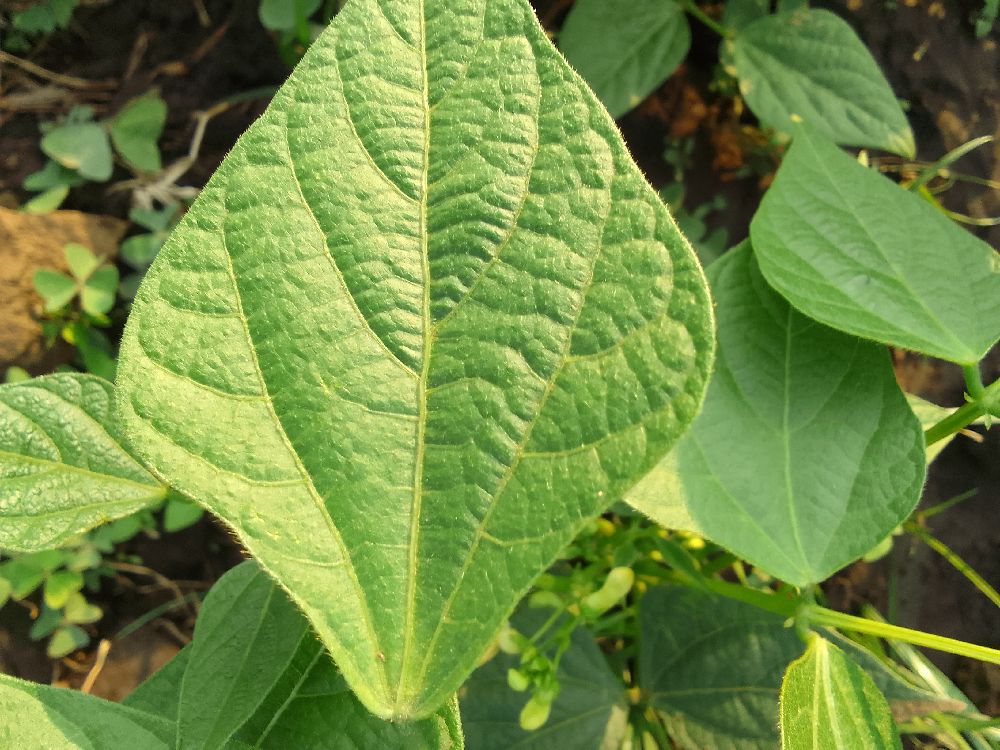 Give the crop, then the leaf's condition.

common bean, healthy
